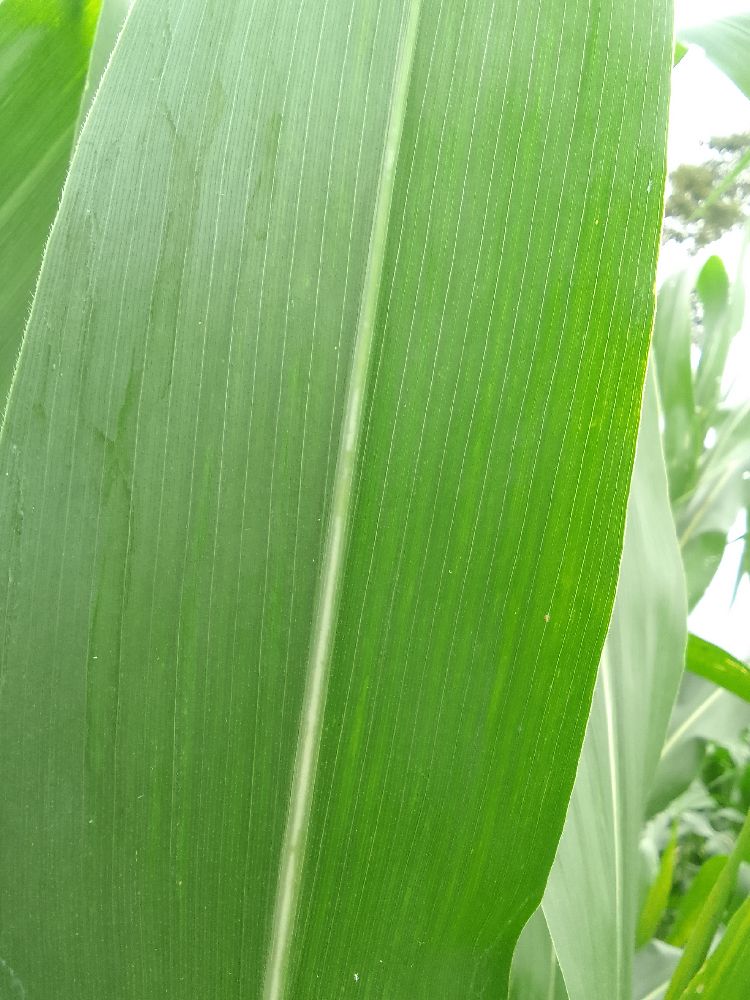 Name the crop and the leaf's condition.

maize, healthy
